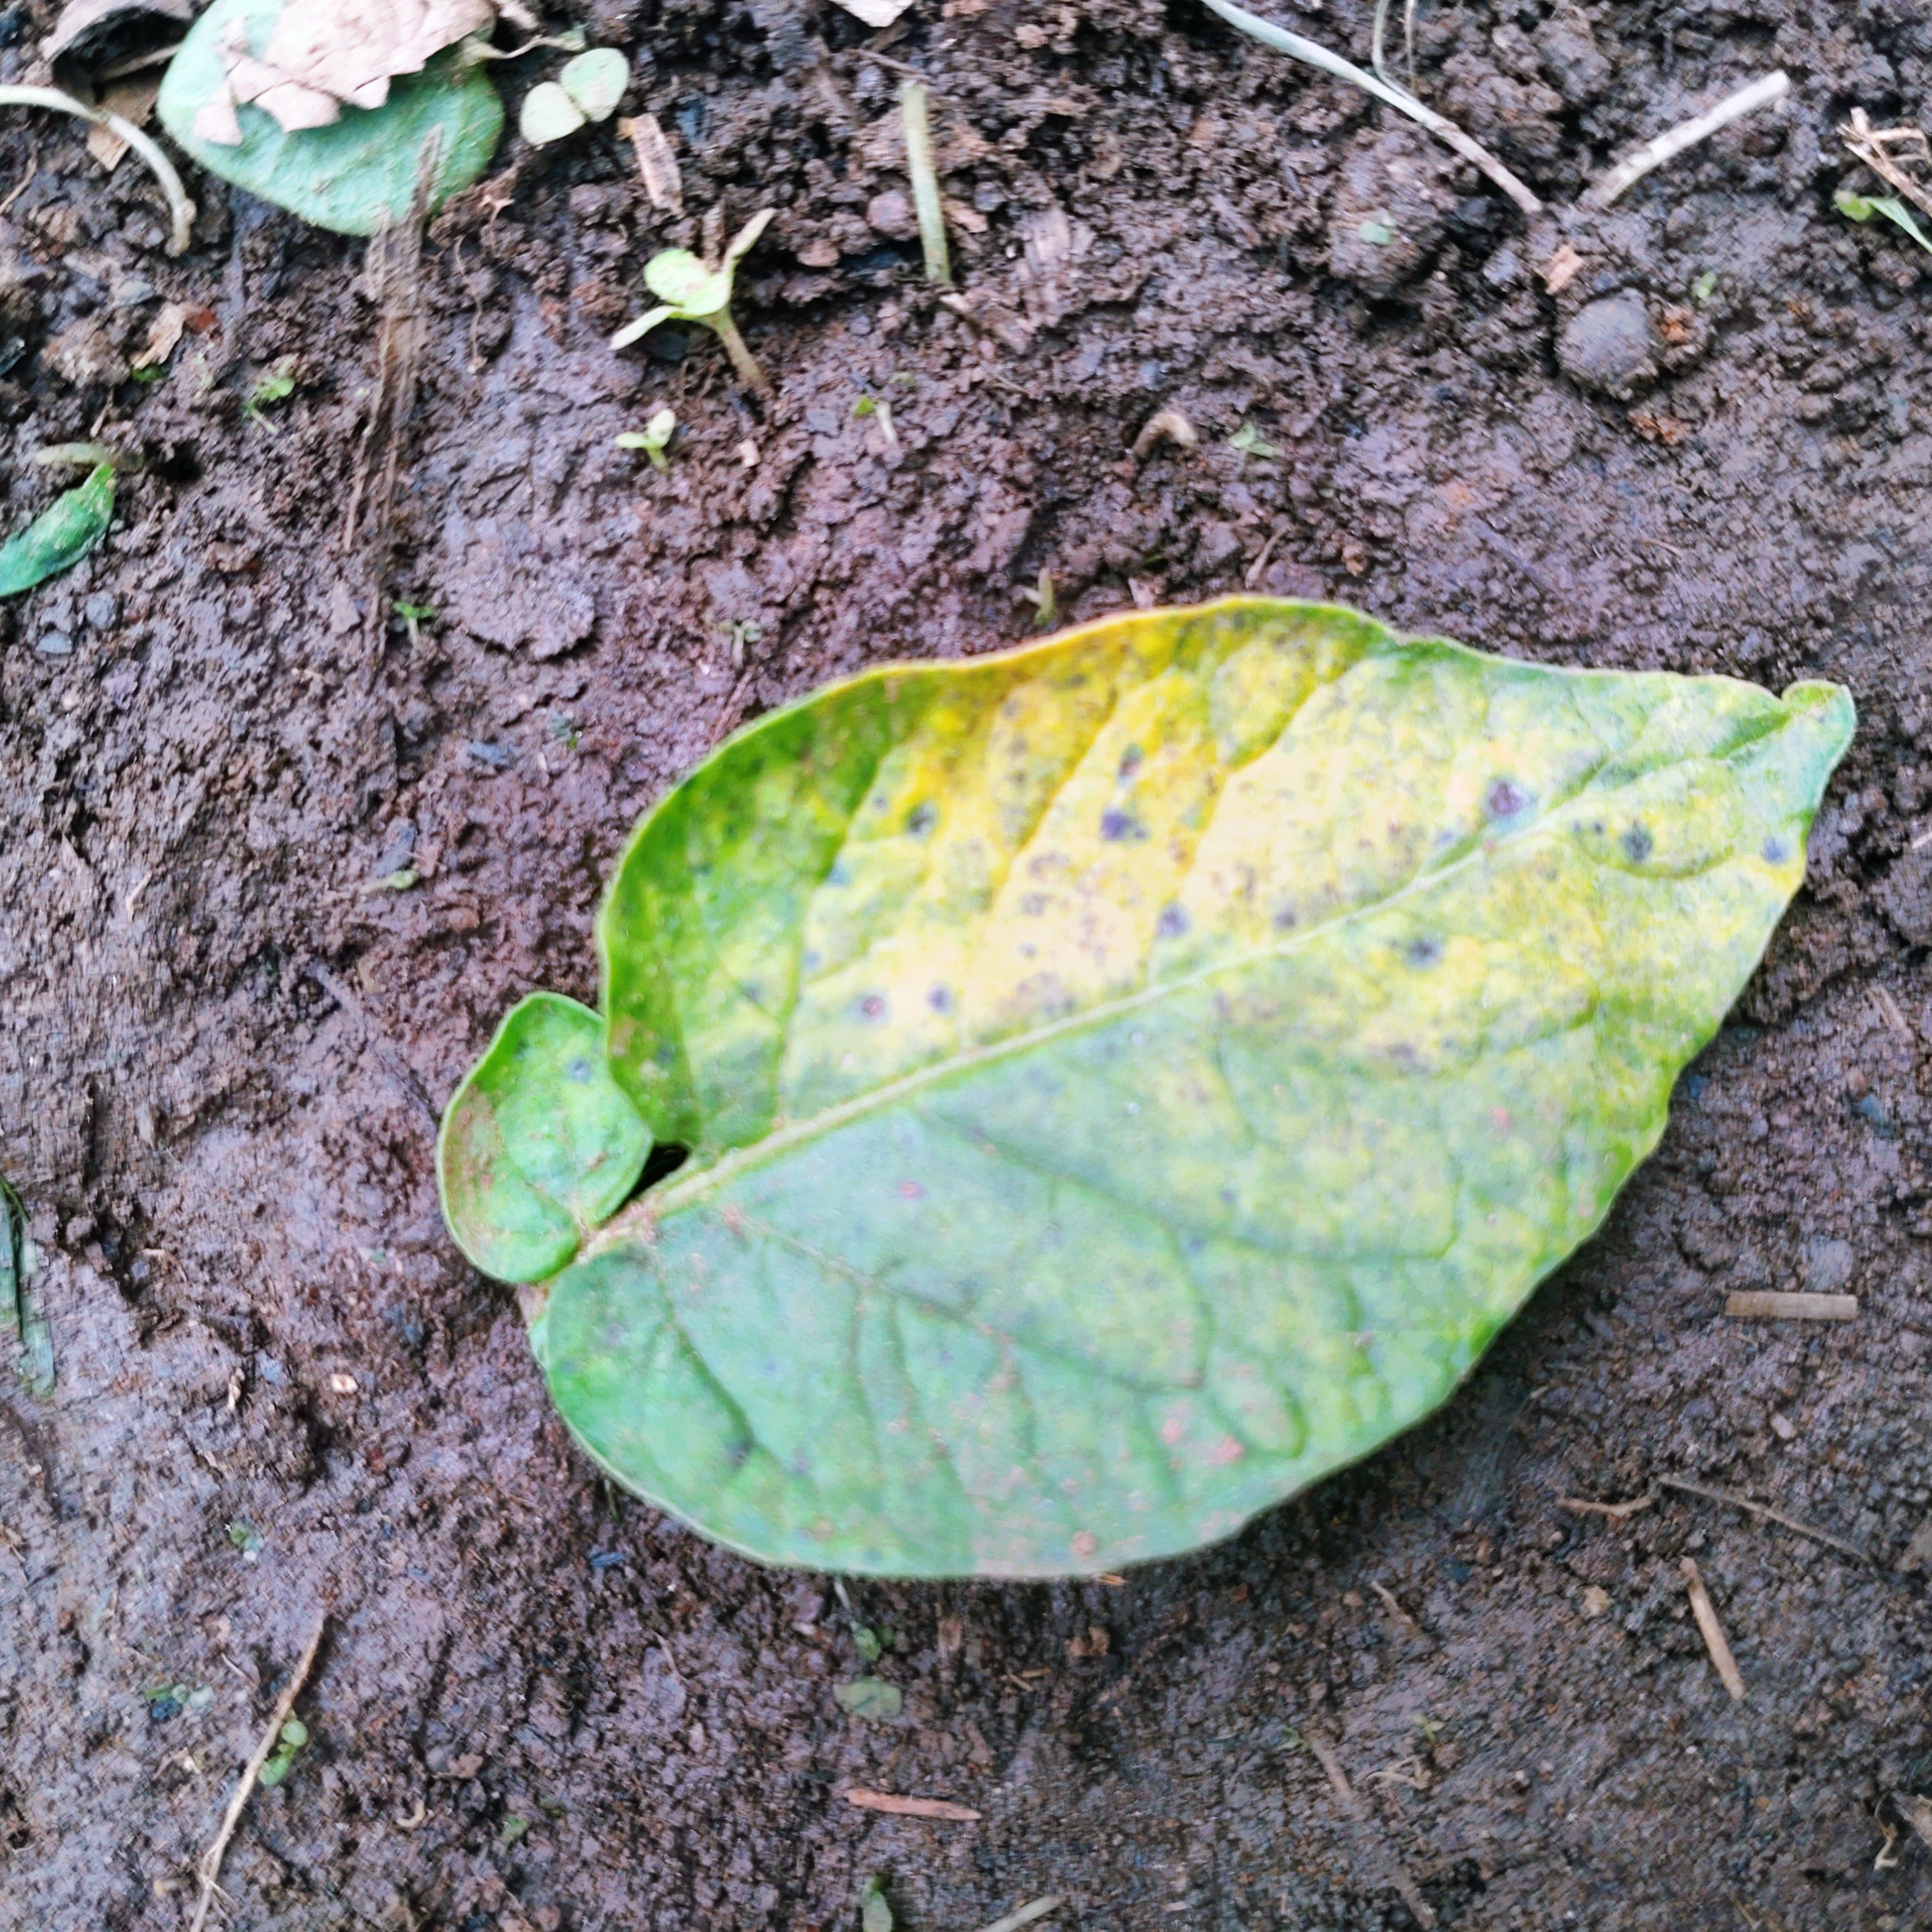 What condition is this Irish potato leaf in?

late blight
